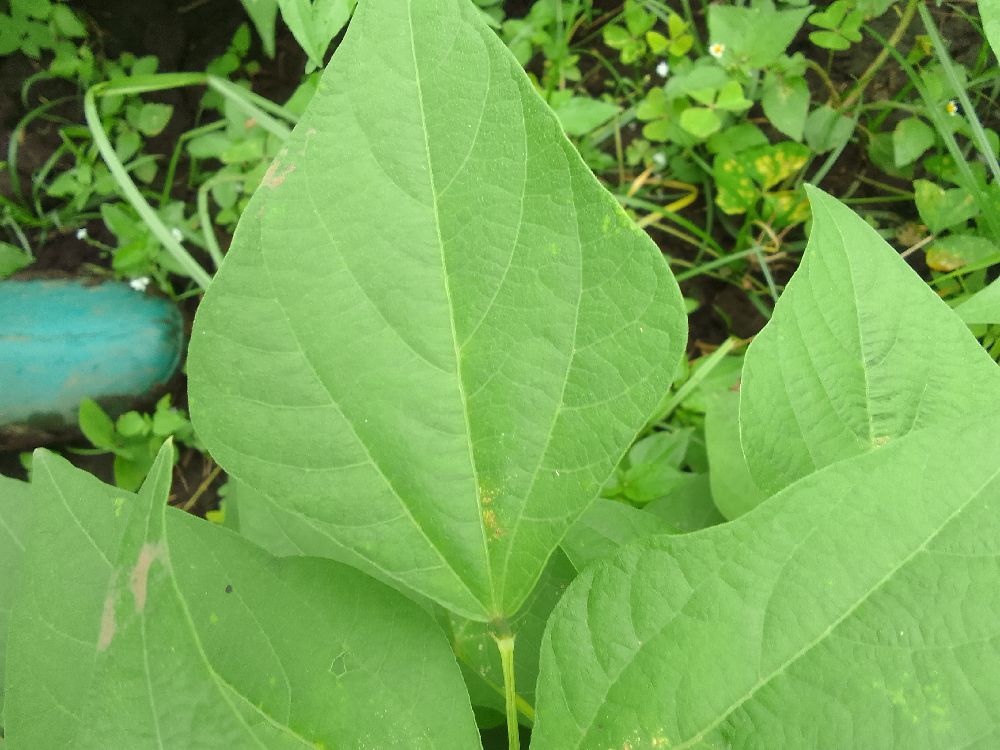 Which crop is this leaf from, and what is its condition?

common bean, healthy
